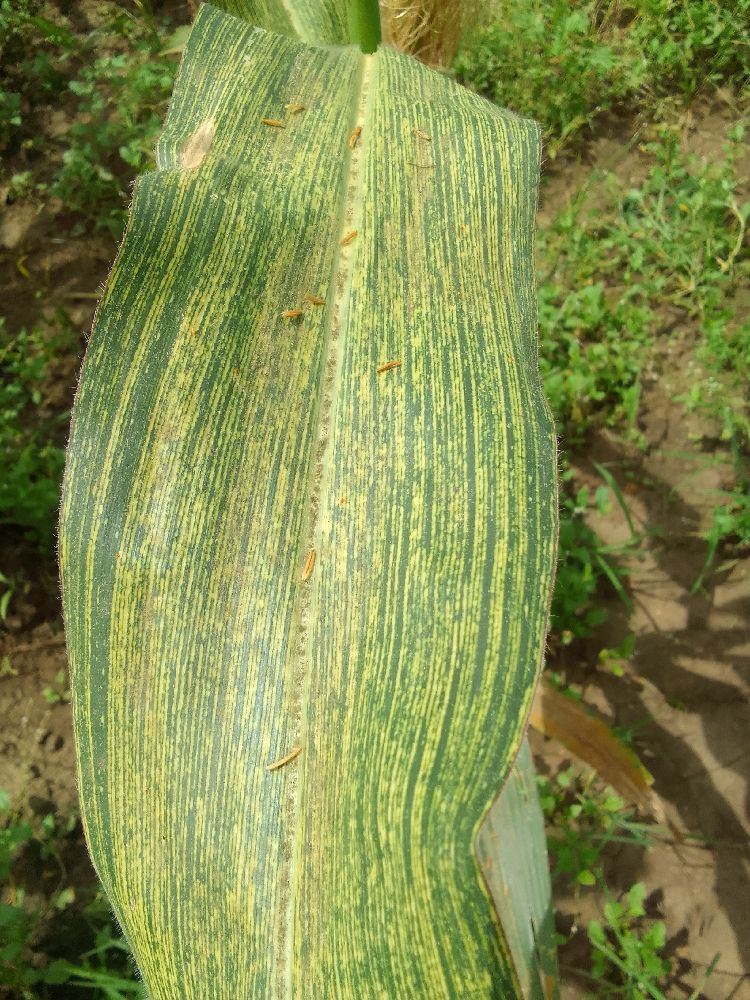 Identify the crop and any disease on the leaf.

maize, maize streak virus
